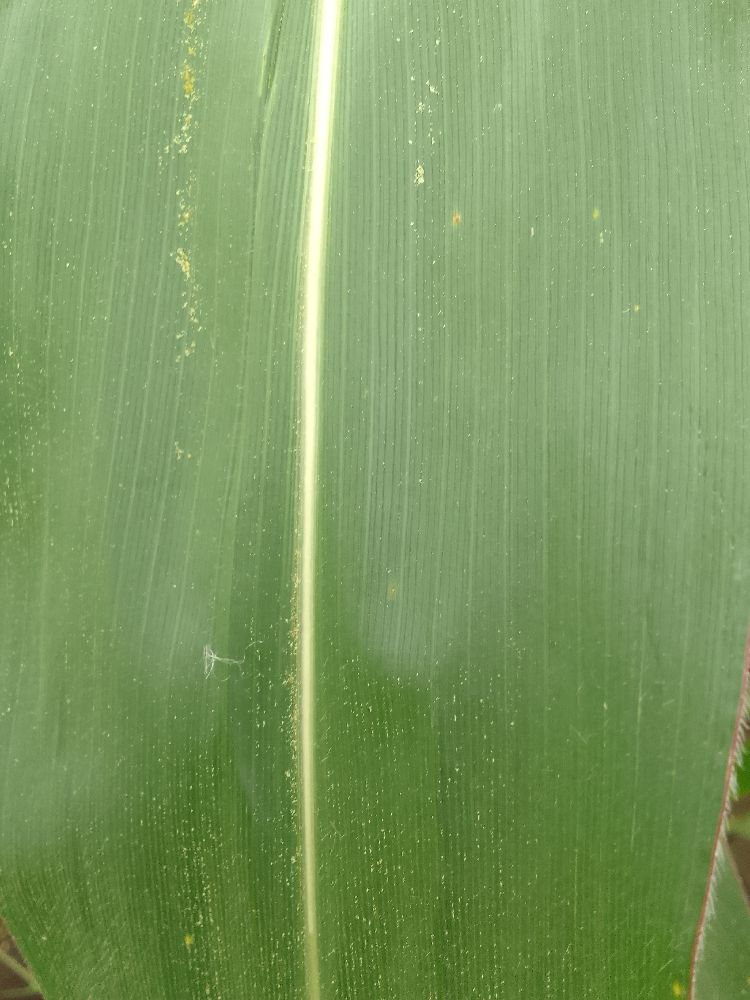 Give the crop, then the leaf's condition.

maize, healthy
